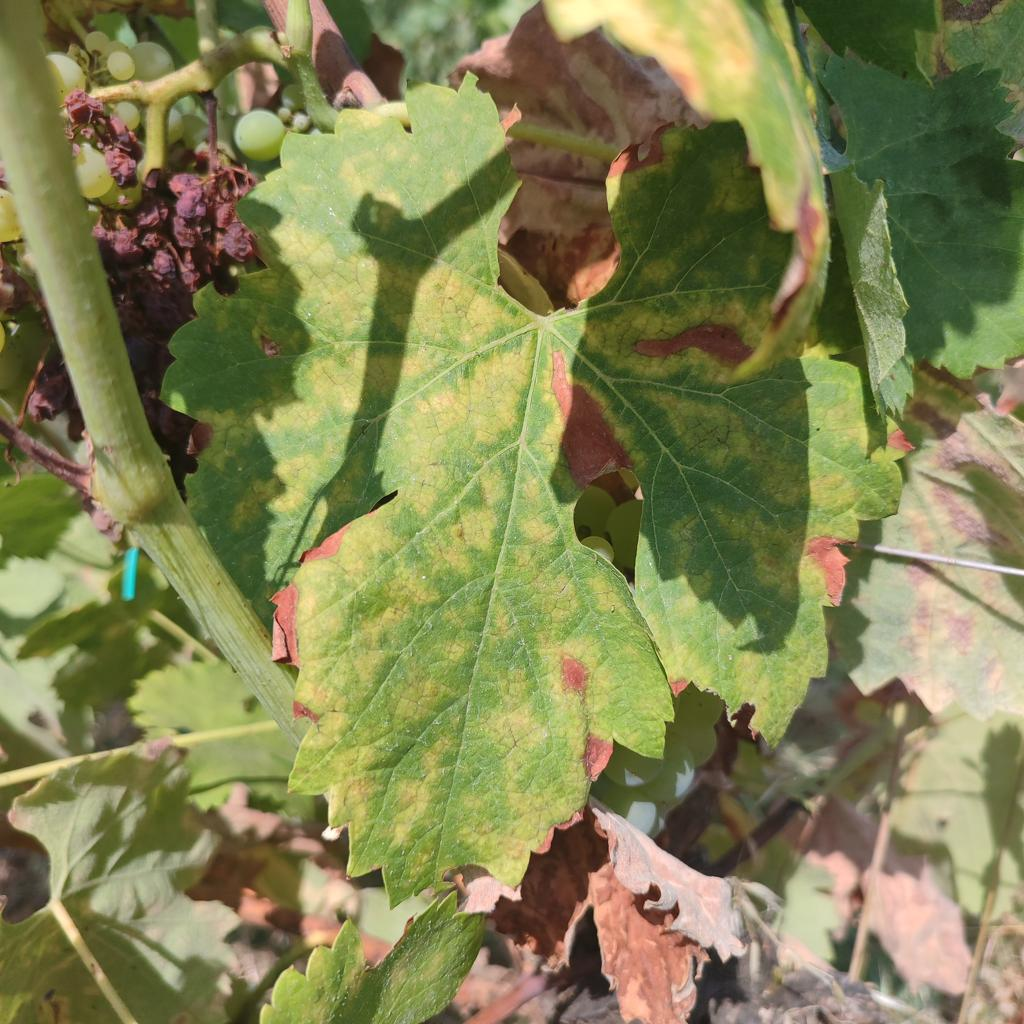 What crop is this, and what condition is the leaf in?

grapevine, esca complex
